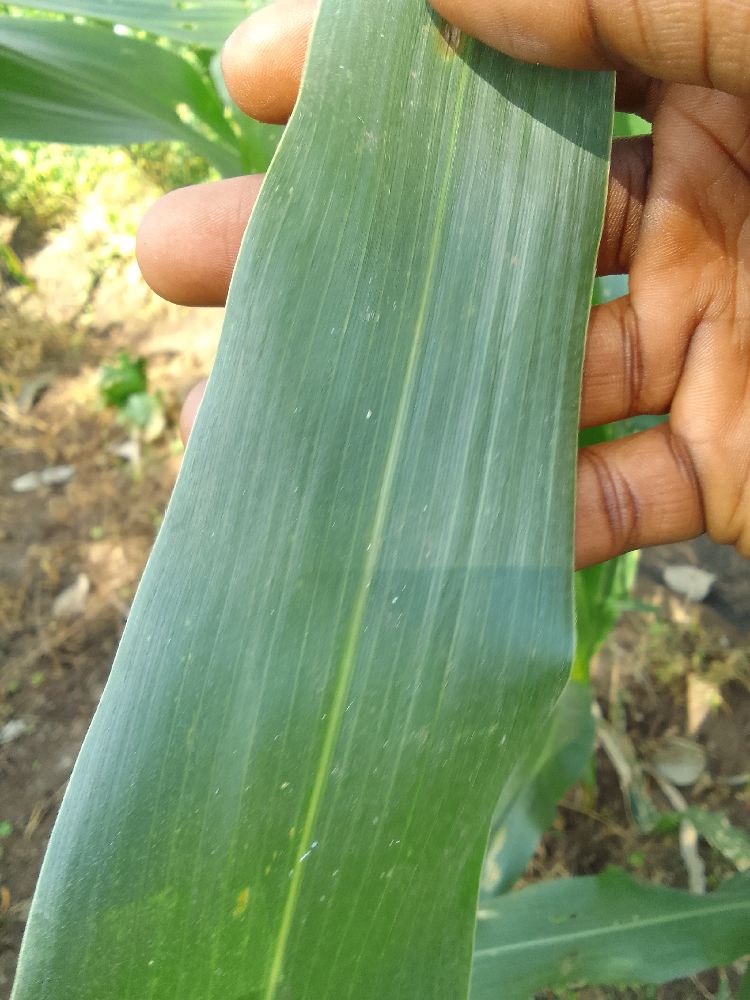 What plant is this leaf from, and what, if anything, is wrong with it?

maize, healthy
